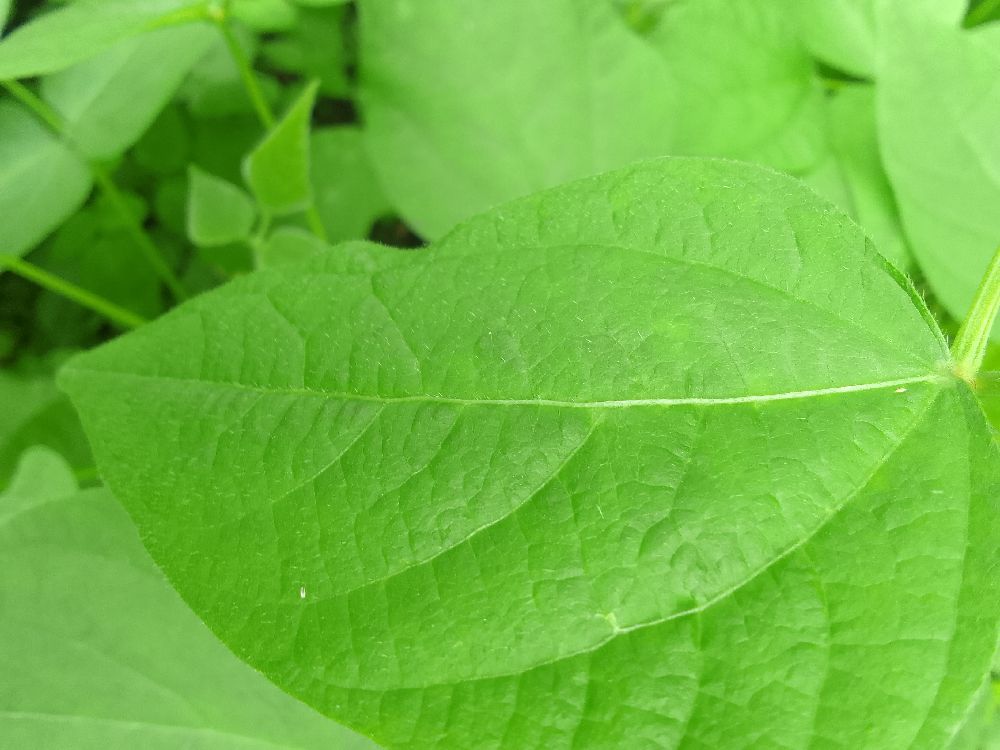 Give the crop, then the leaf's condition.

common bean, healthy
